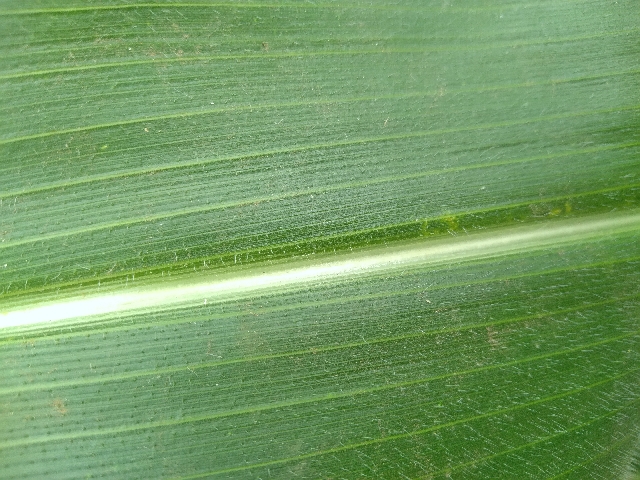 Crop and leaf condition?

maize, healthy
